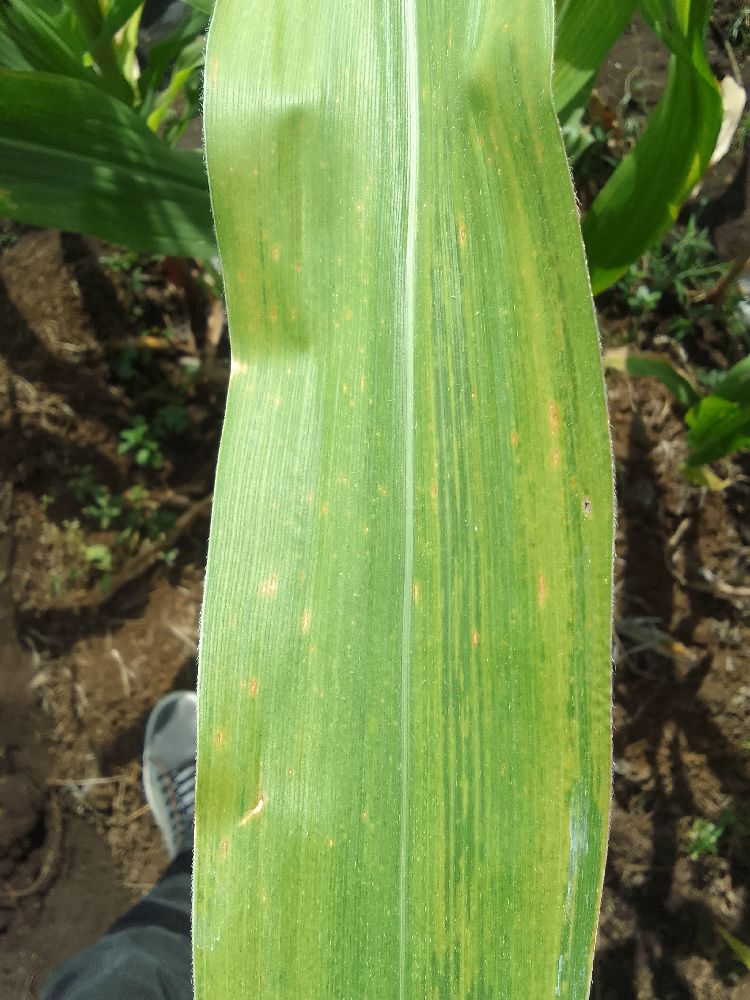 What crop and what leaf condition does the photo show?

maize, maize lethal necrosis
